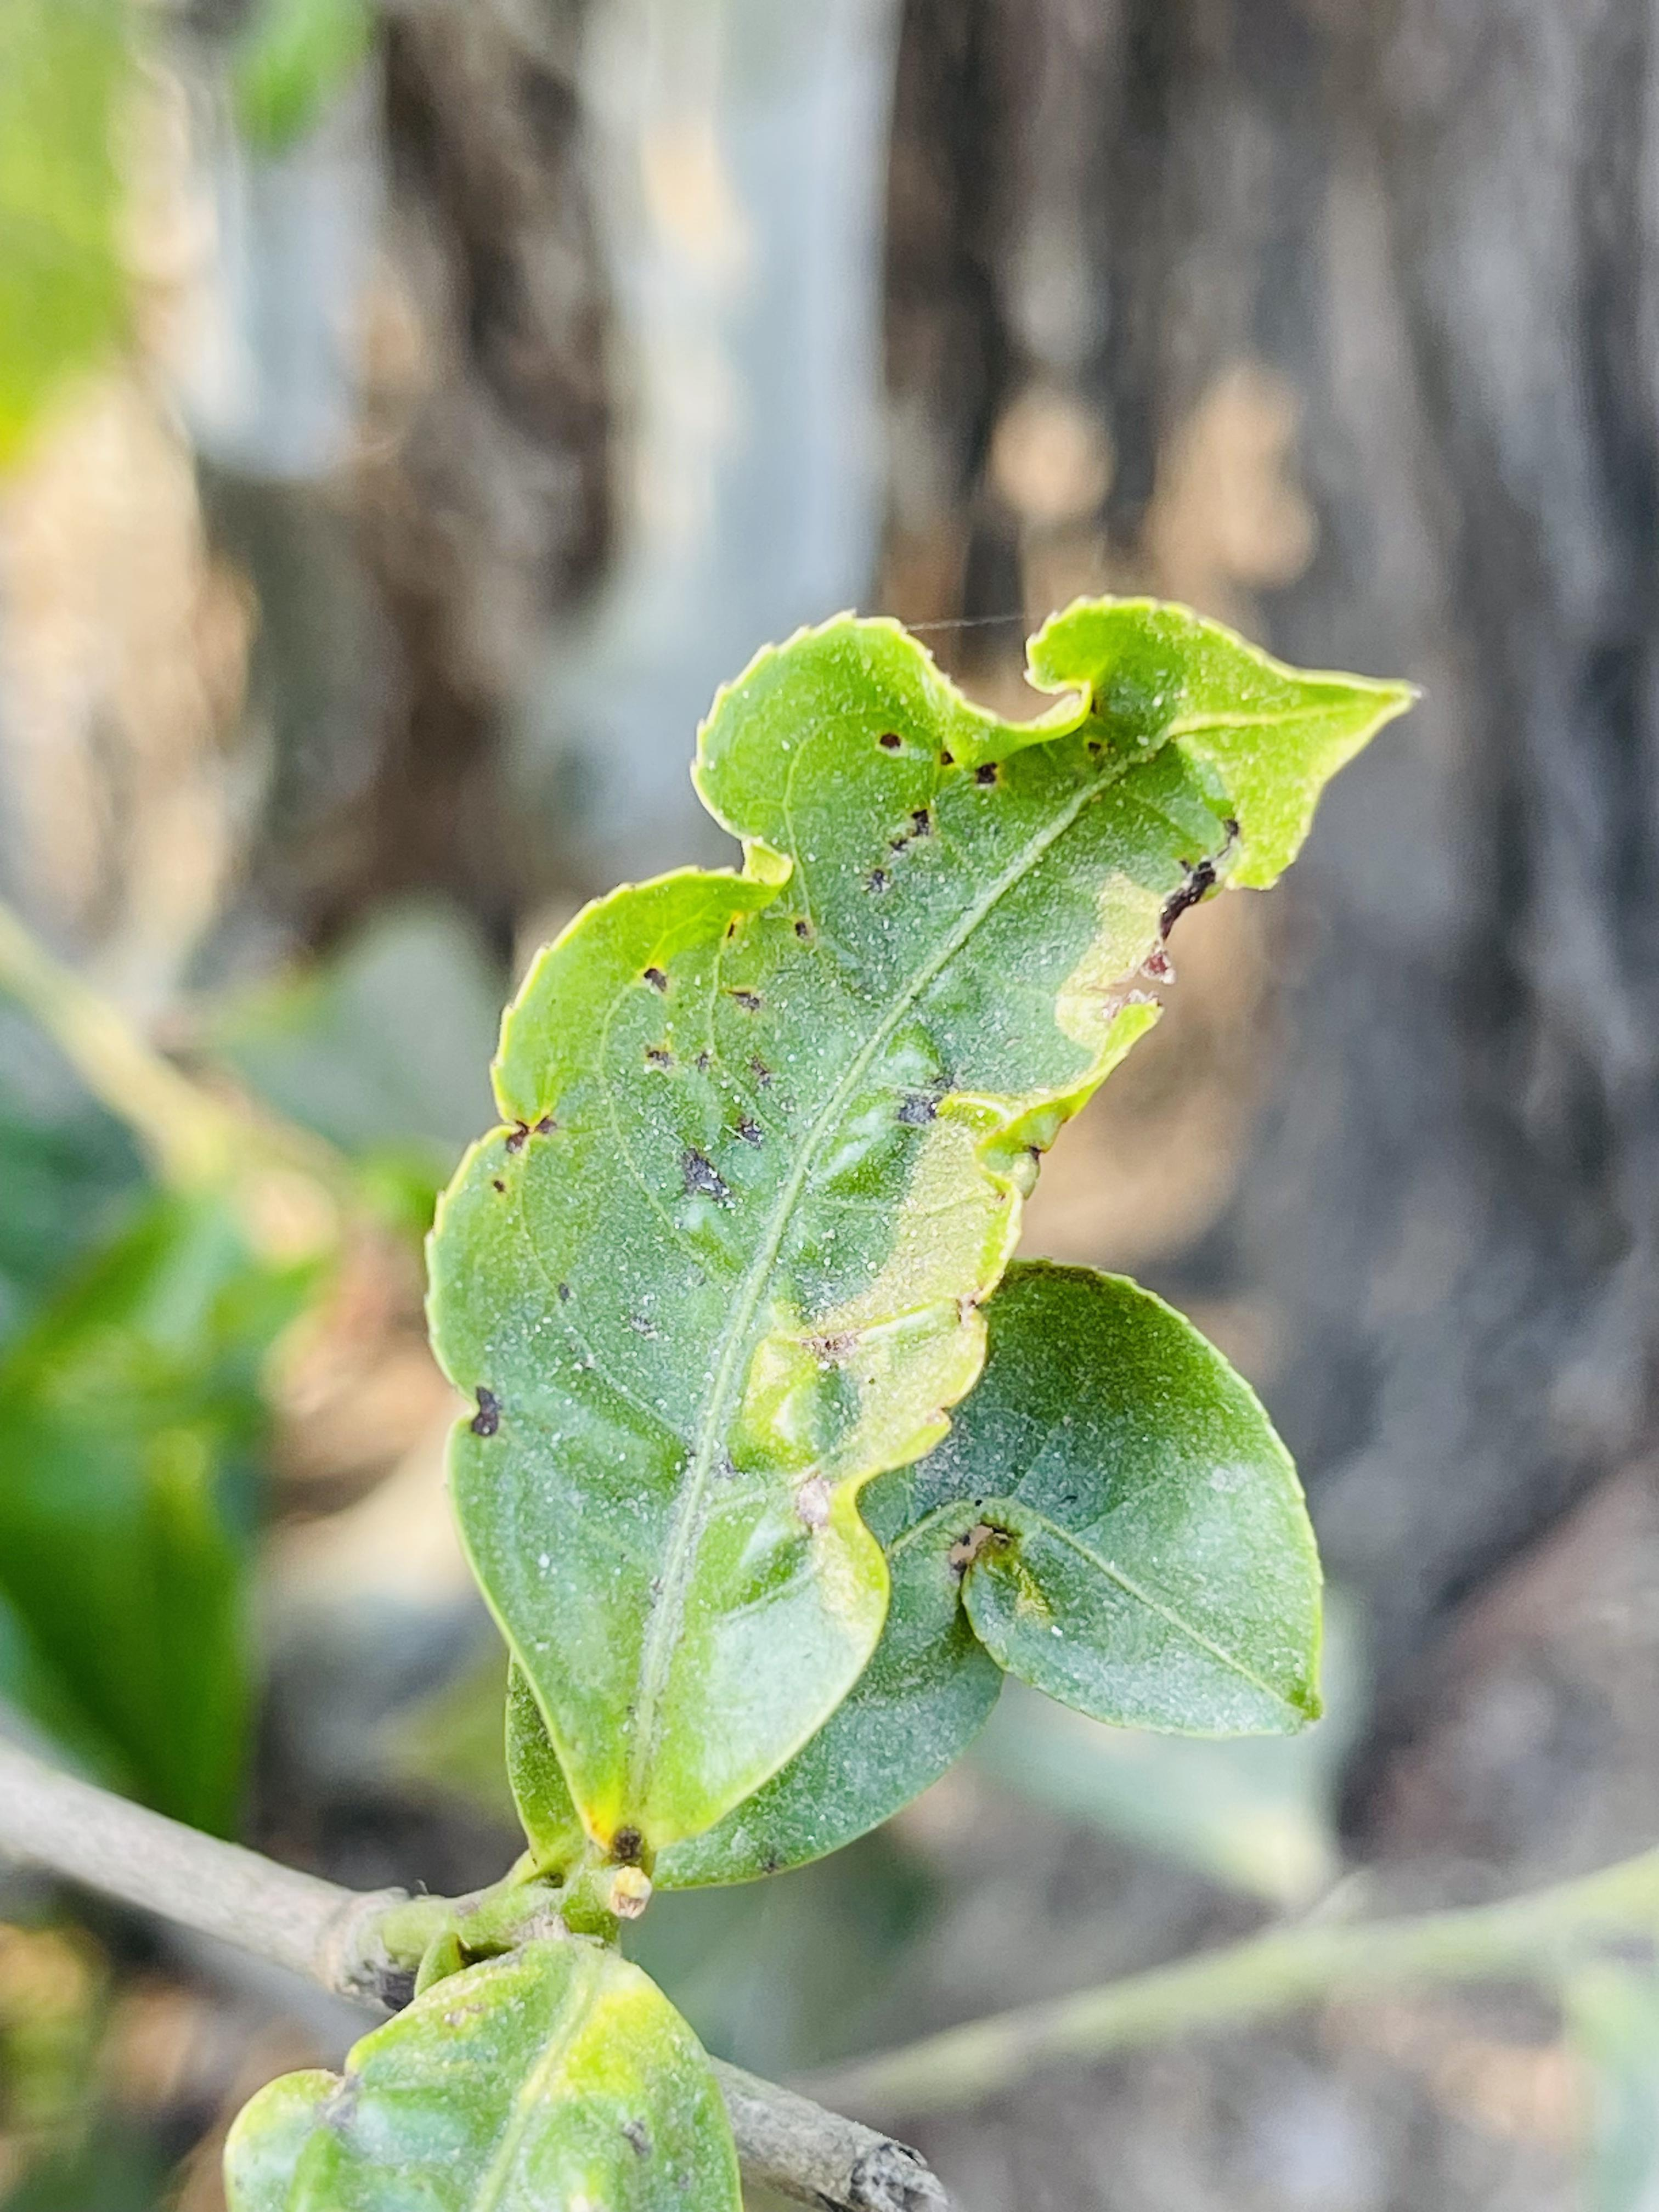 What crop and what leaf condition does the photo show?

tea, helopeltis
